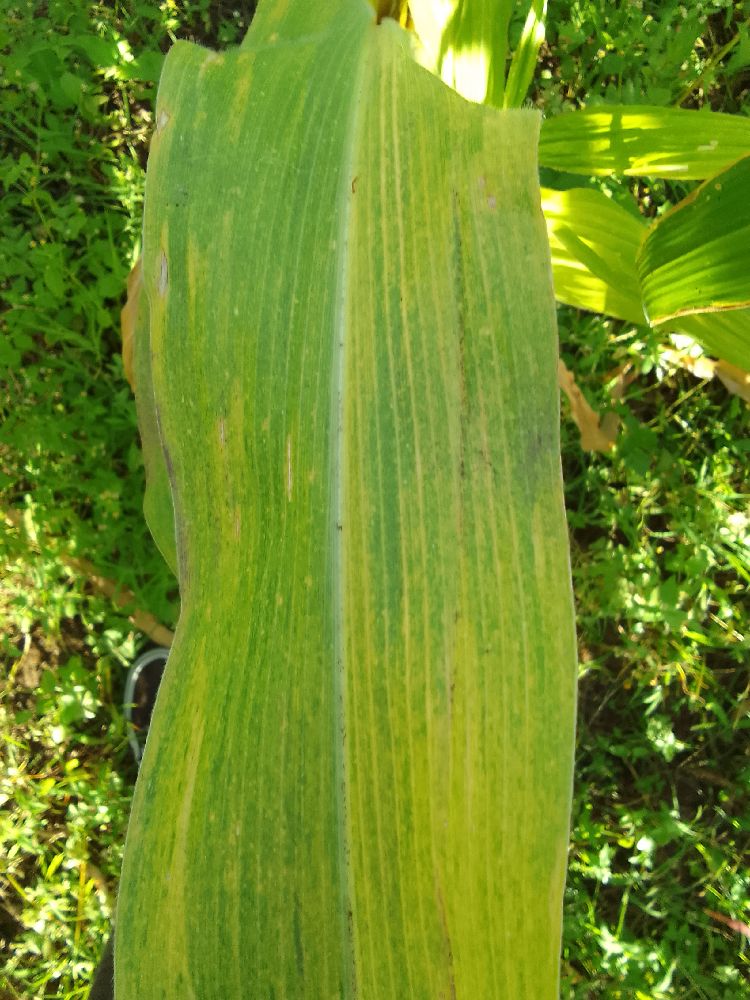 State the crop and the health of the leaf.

maize, maize lethal necrosis
